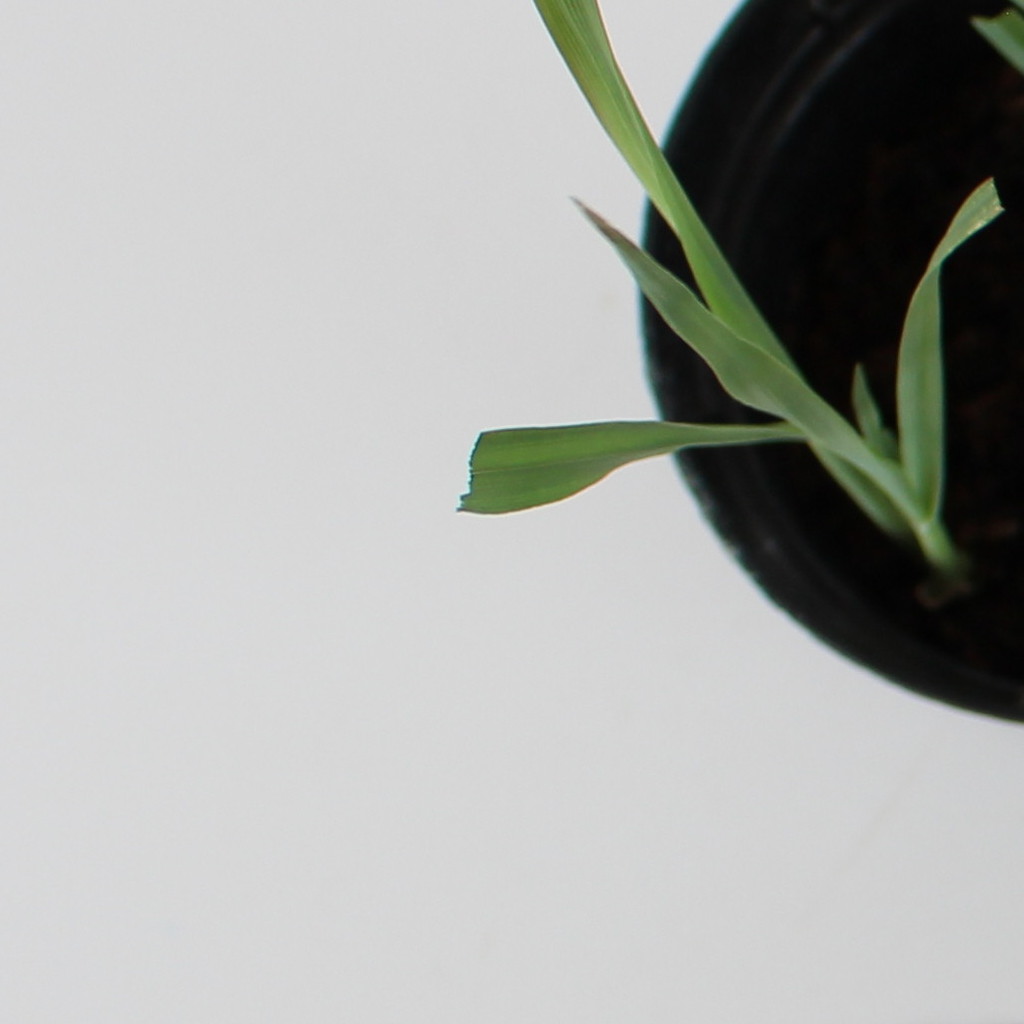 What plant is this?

Avena sterilis
